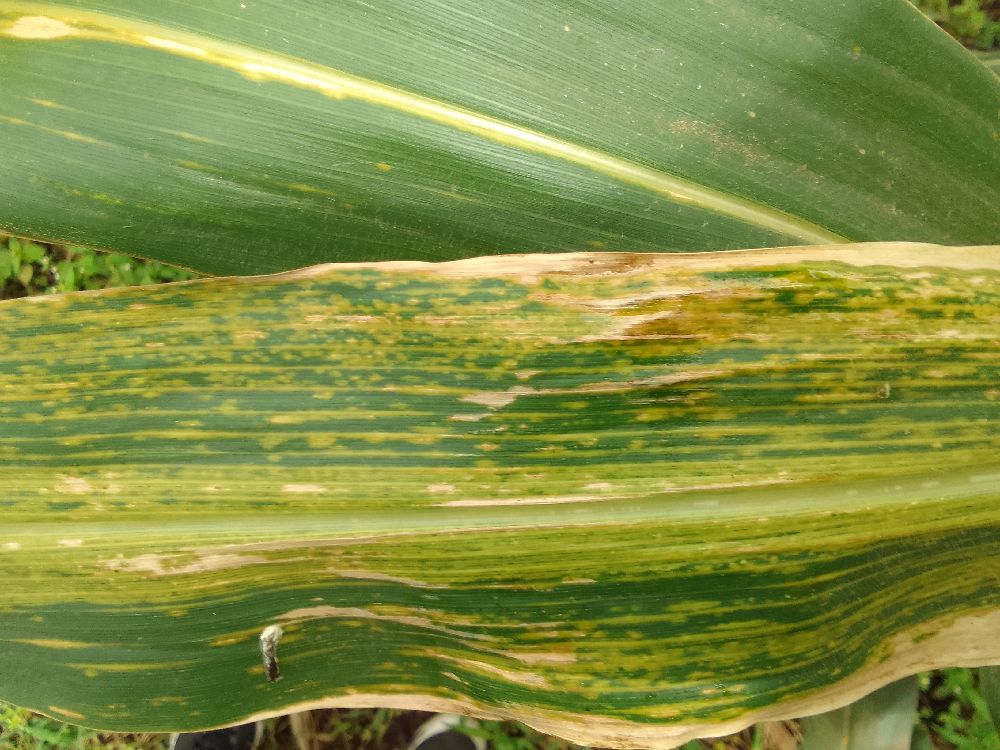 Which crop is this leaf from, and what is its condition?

maize, maize lethal necrosis
